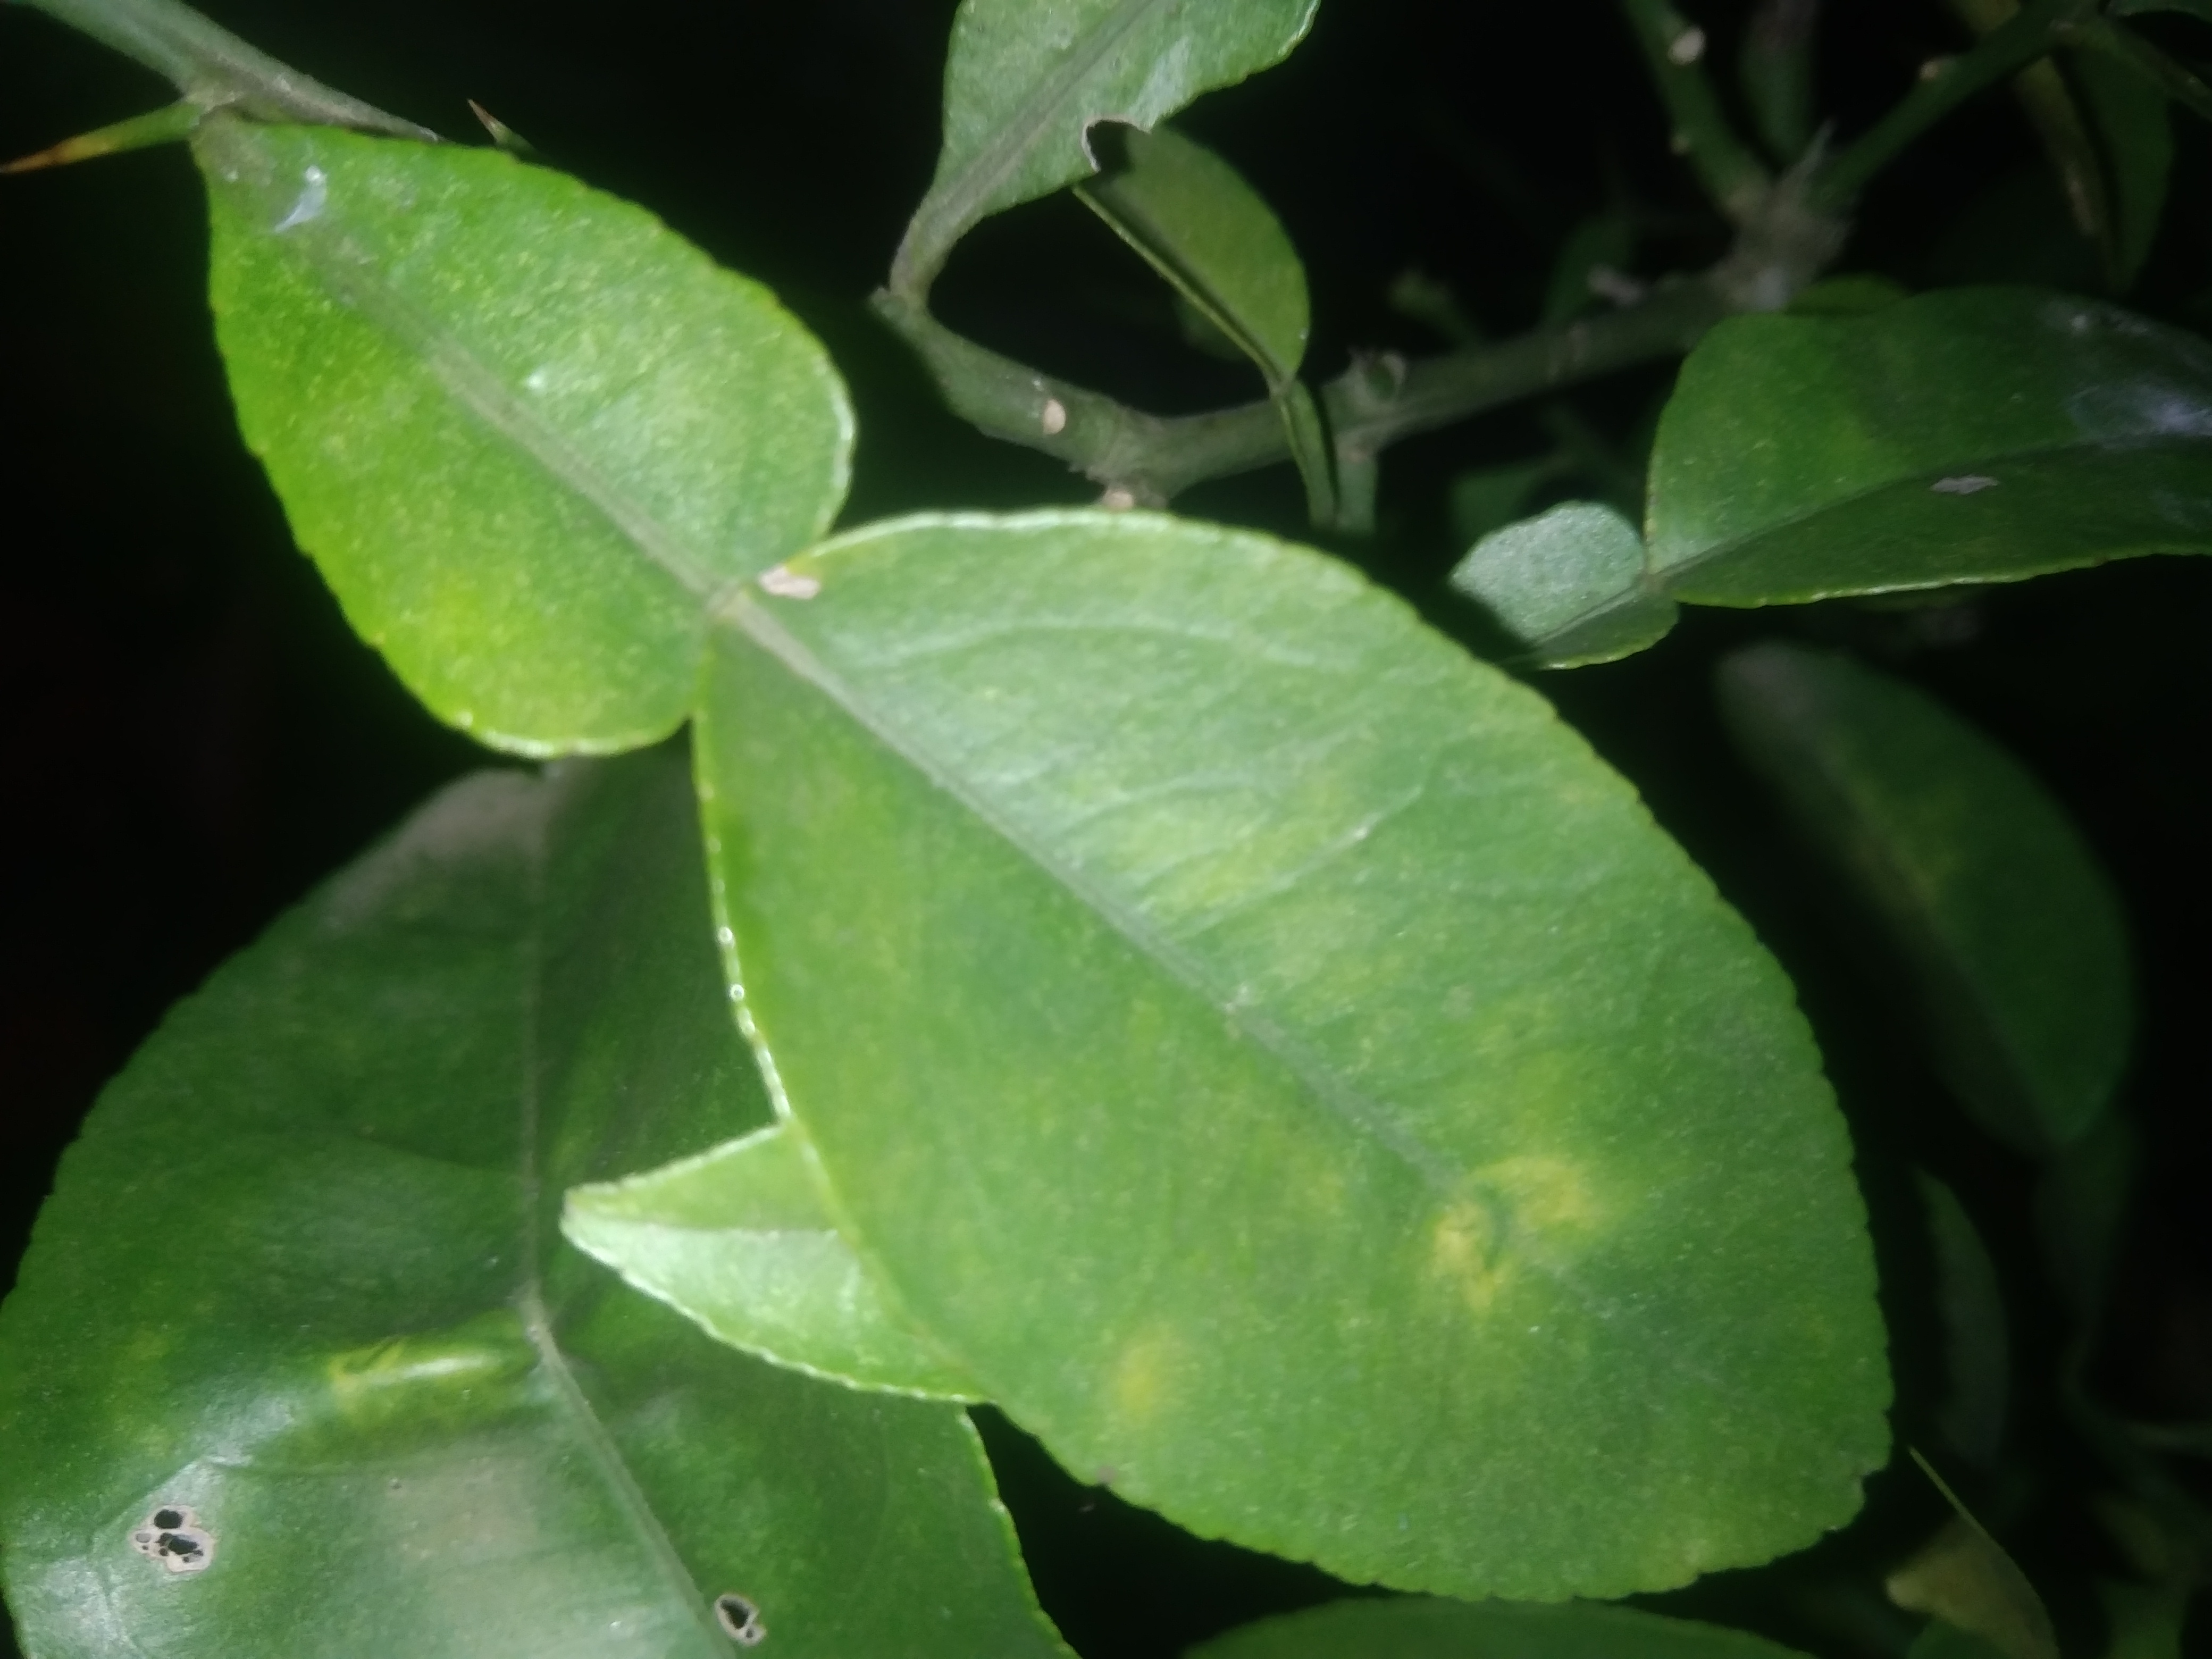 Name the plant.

lemon
